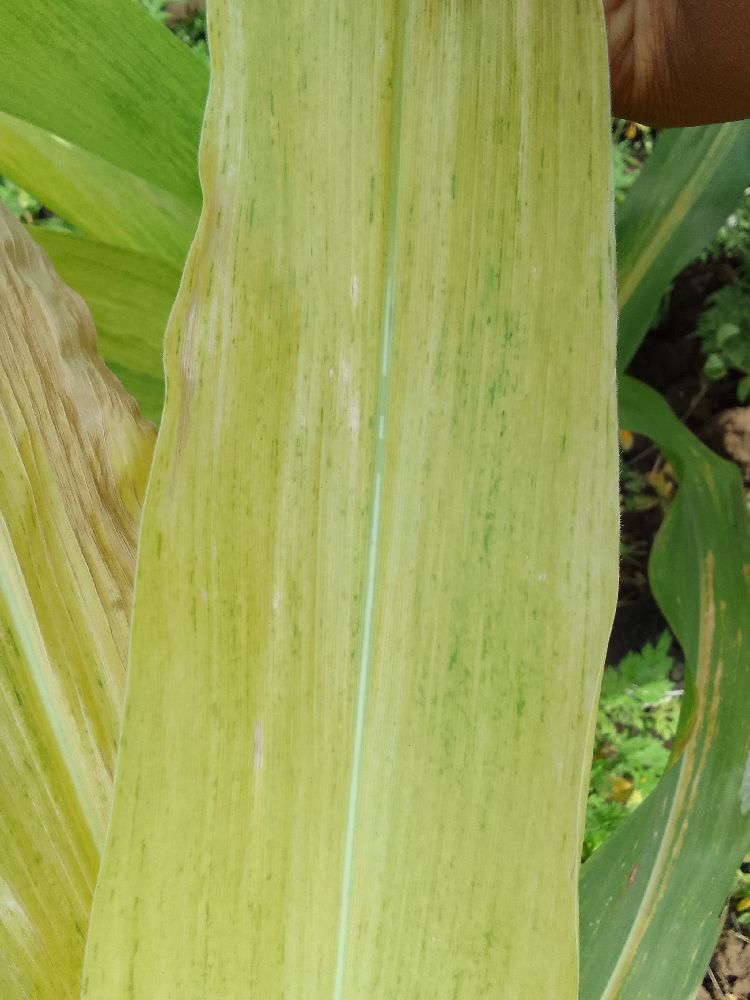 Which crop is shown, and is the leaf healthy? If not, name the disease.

maize, maize lethal necrosis
